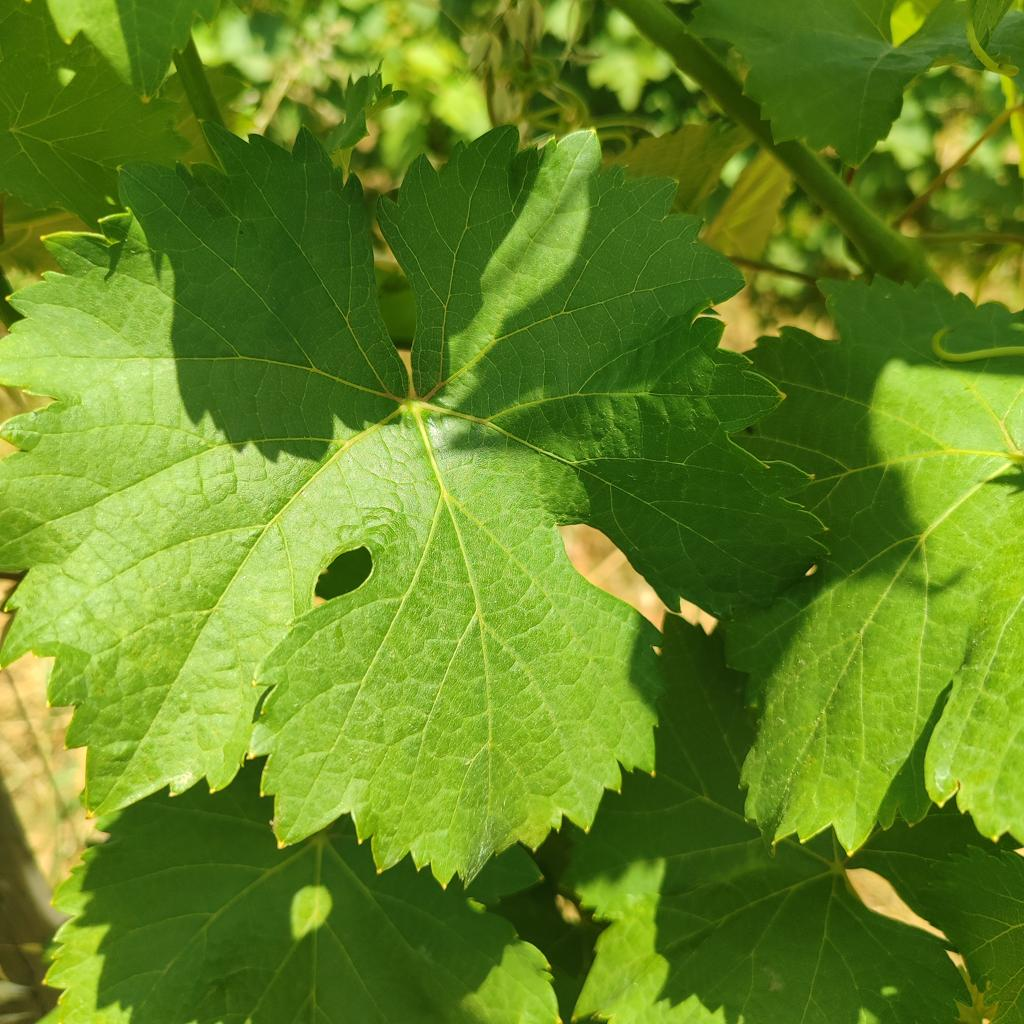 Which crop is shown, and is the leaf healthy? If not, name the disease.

grapevine, healthy
